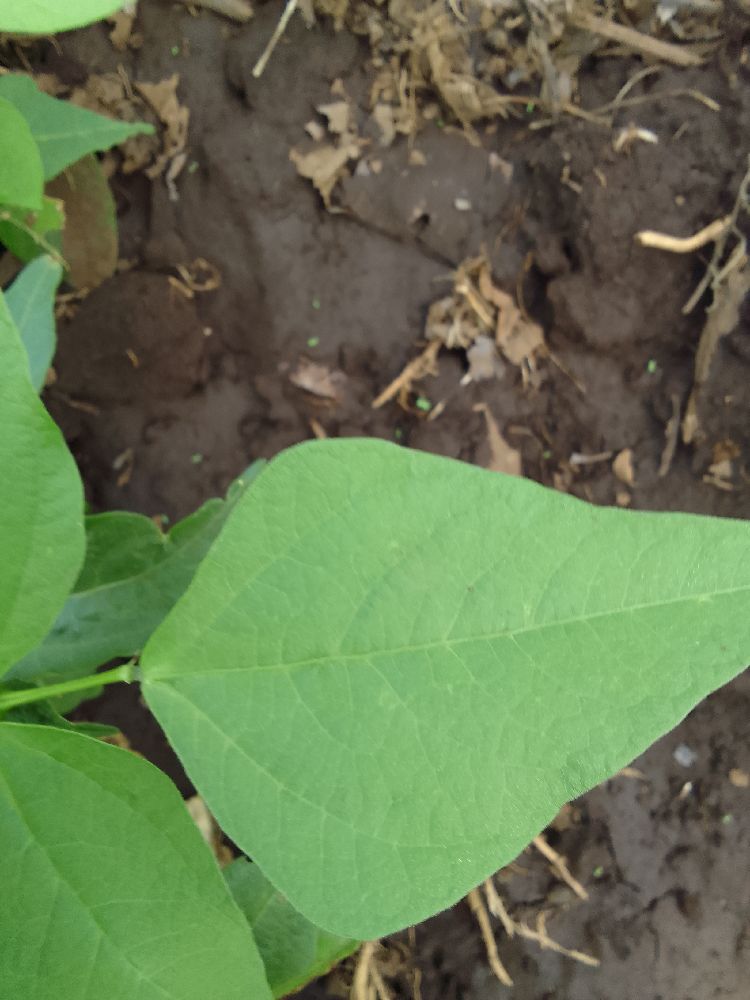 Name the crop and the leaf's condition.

common bean, healthy
